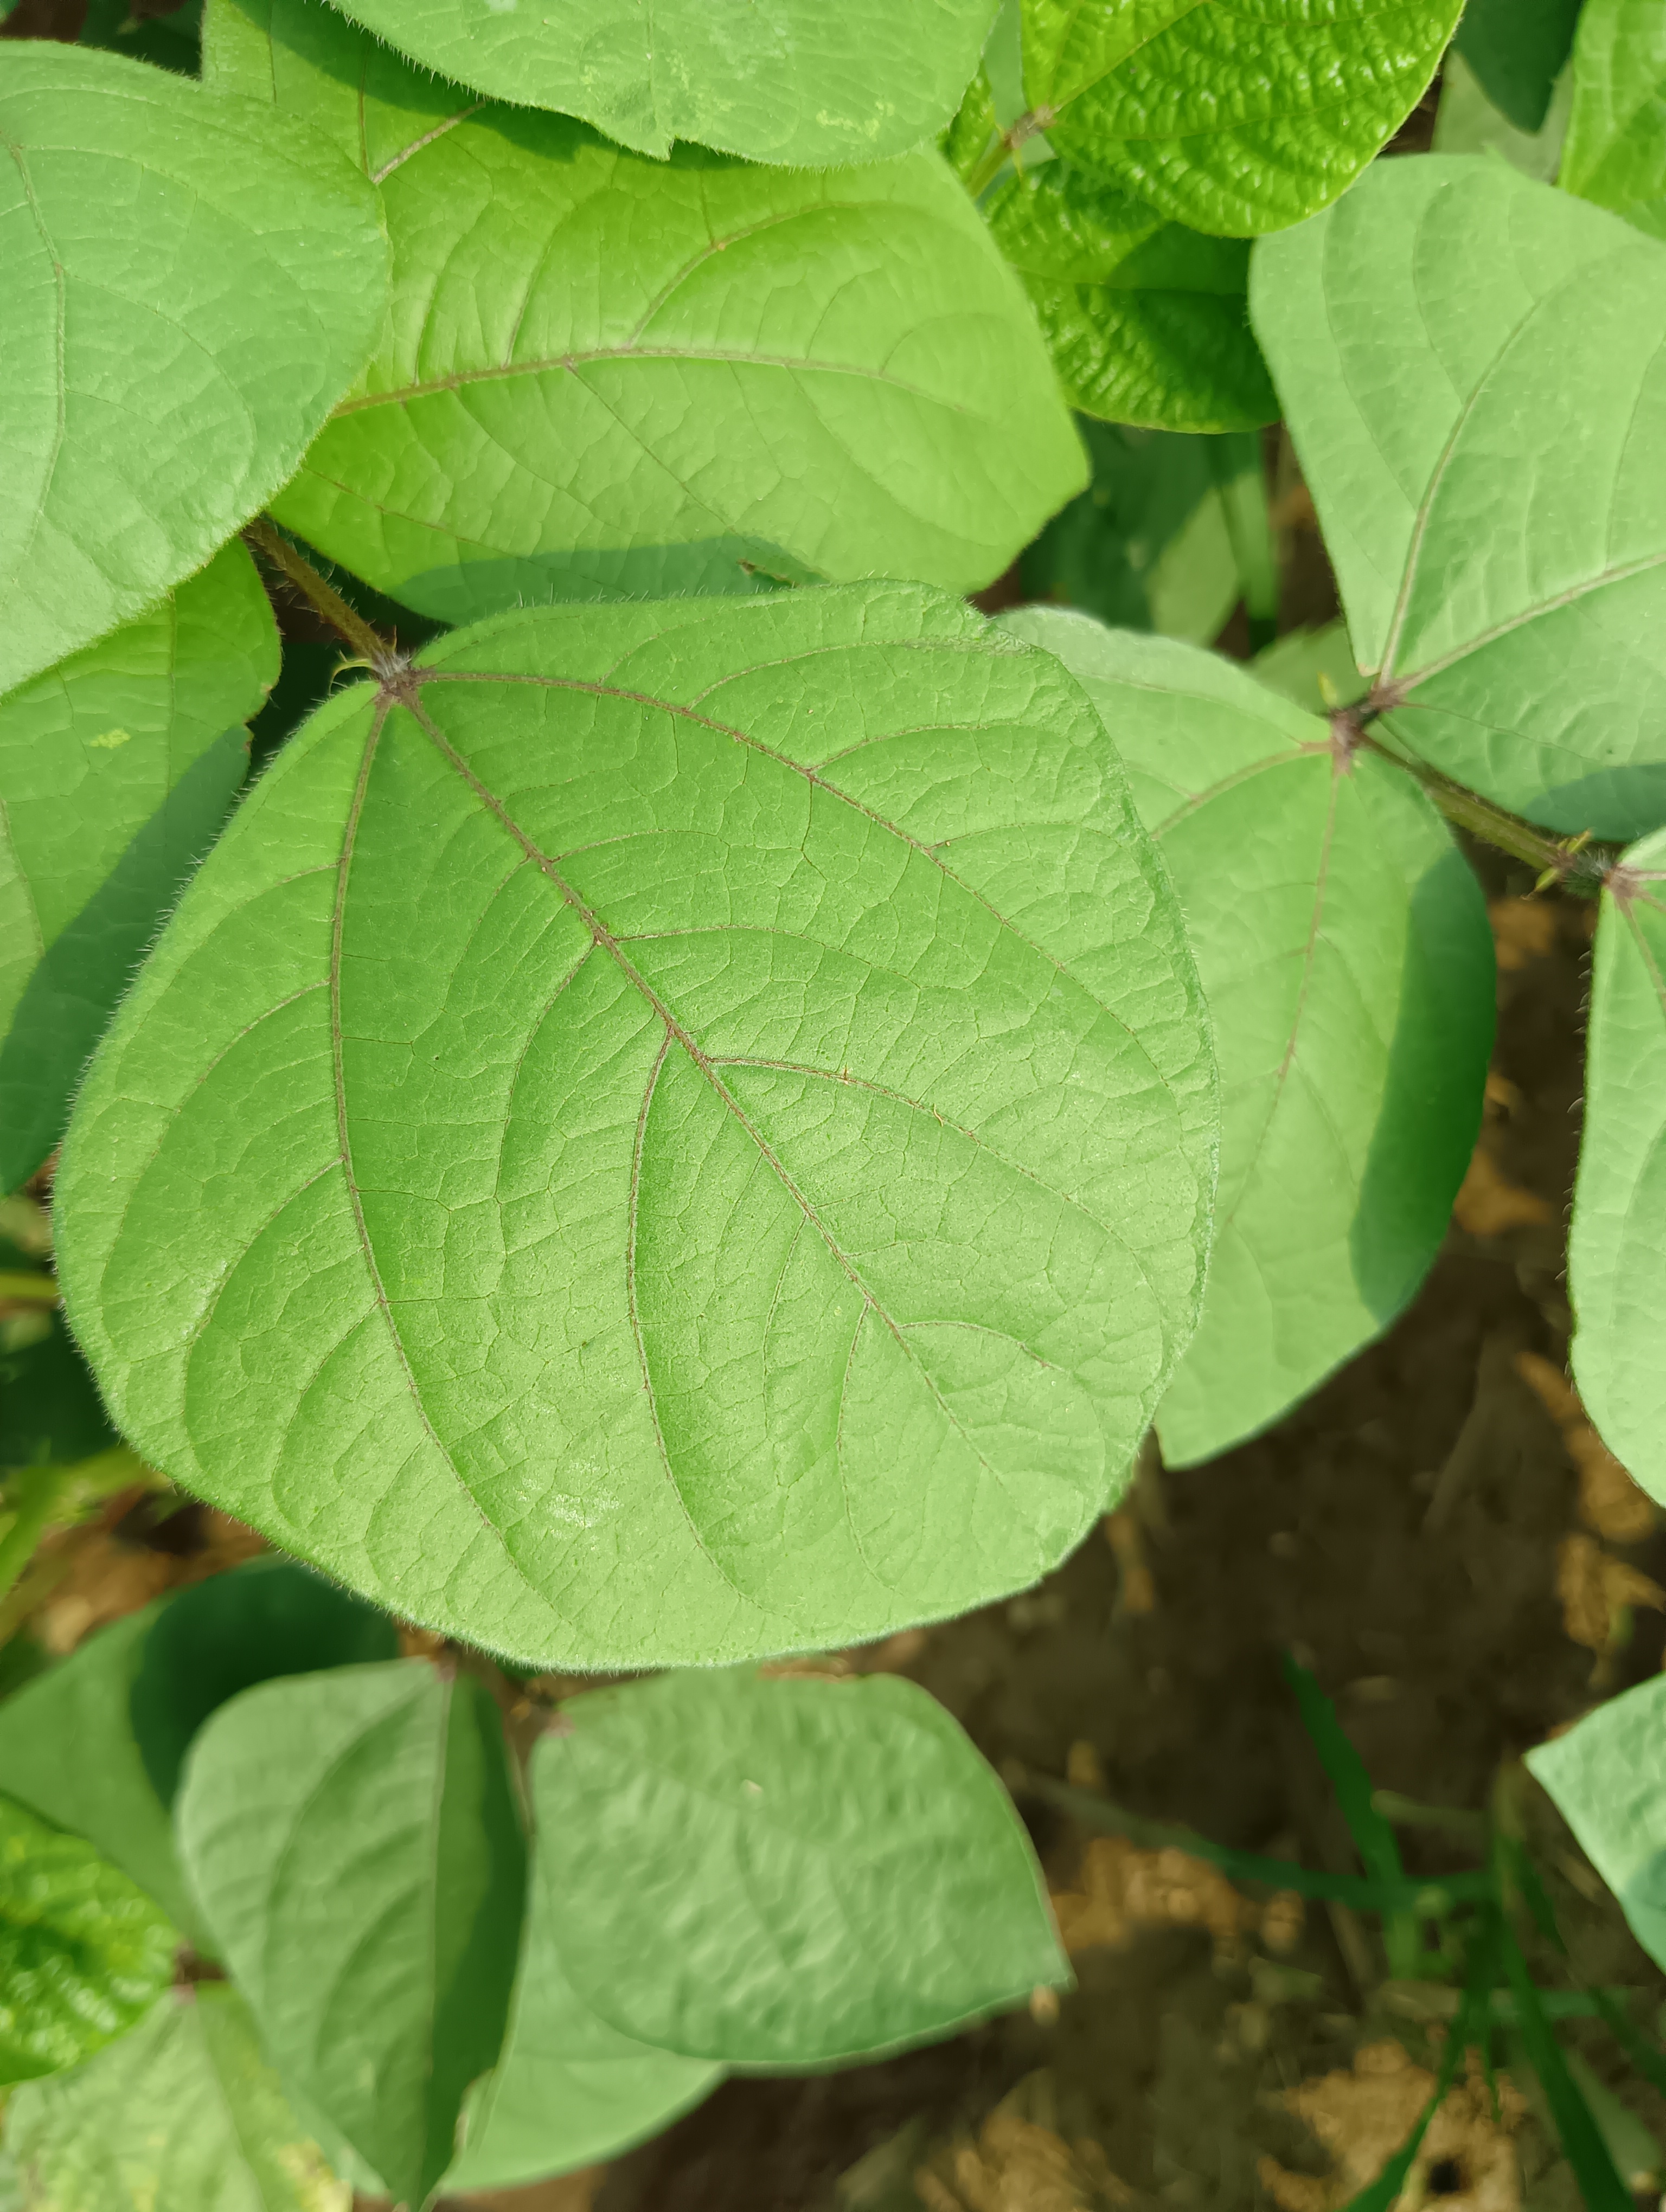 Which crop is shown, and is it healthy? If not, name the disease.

mungbean, healthy
